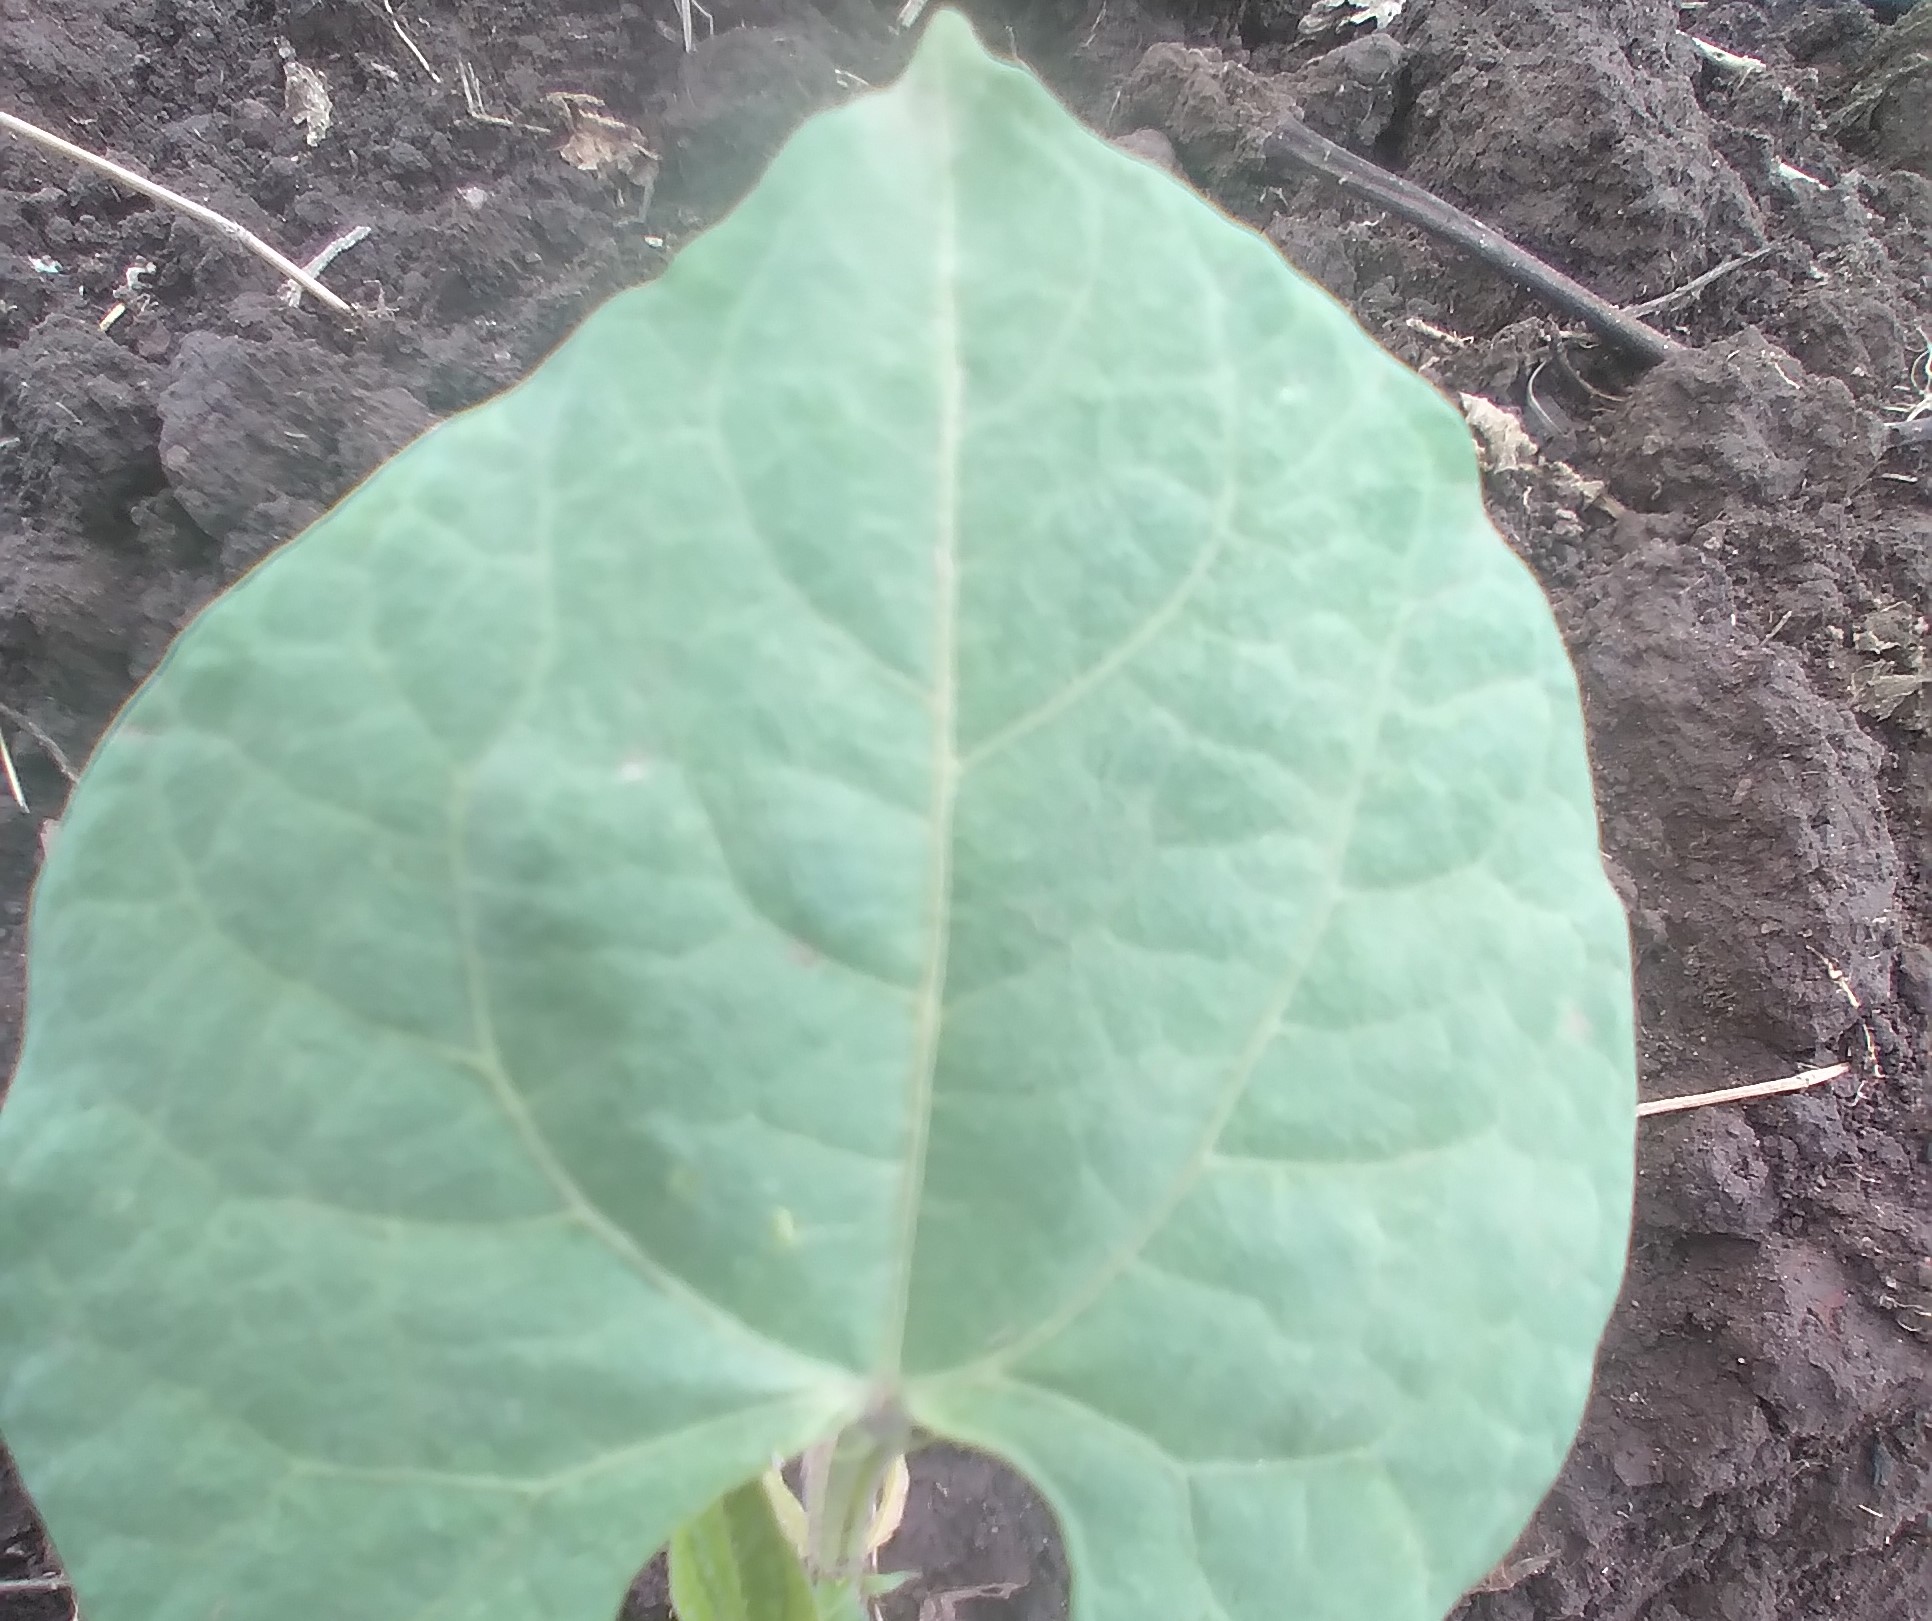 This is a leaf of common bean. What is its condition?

healthy
